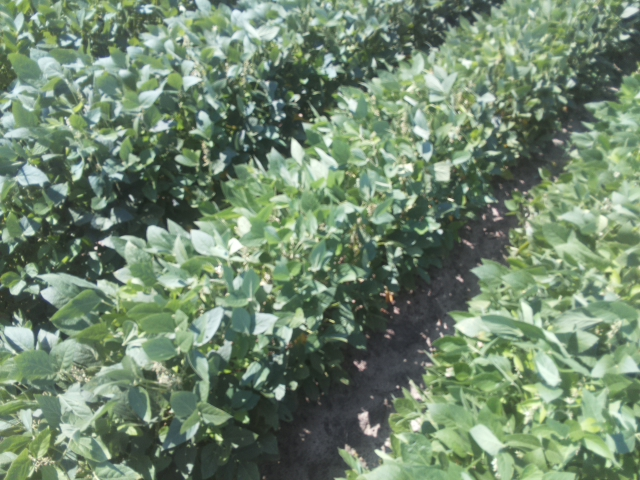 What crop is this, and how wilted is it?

soybean, leaflets folding inward at secondary pulvinus with no turgor loss in leaflets or petioles
